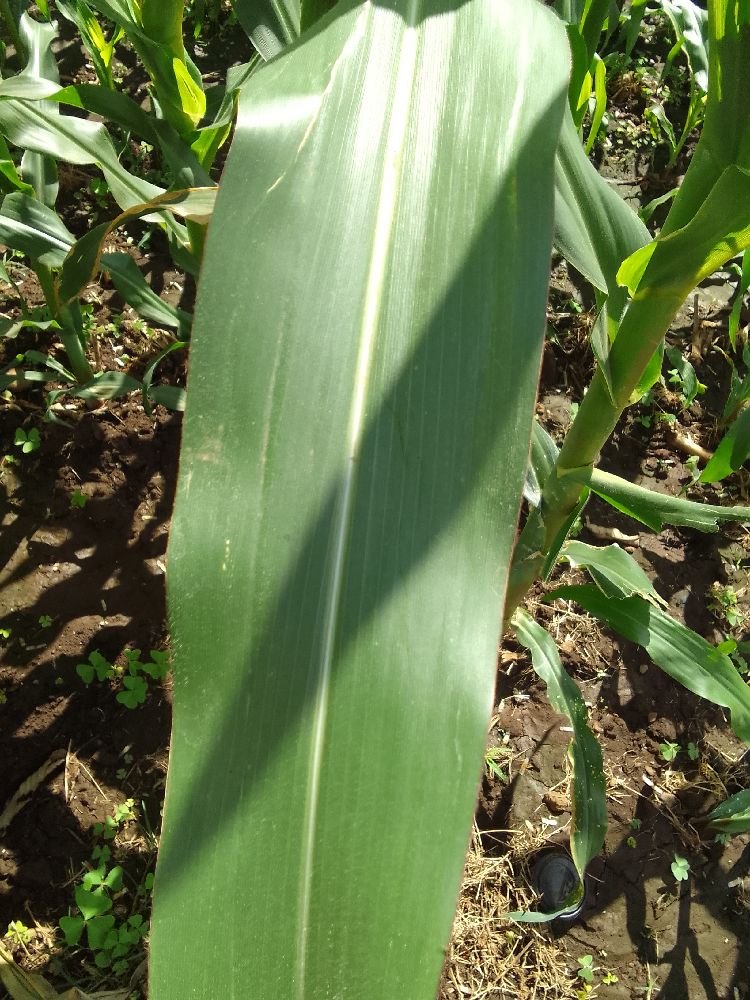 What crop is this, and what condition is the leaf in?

maize, healthy
